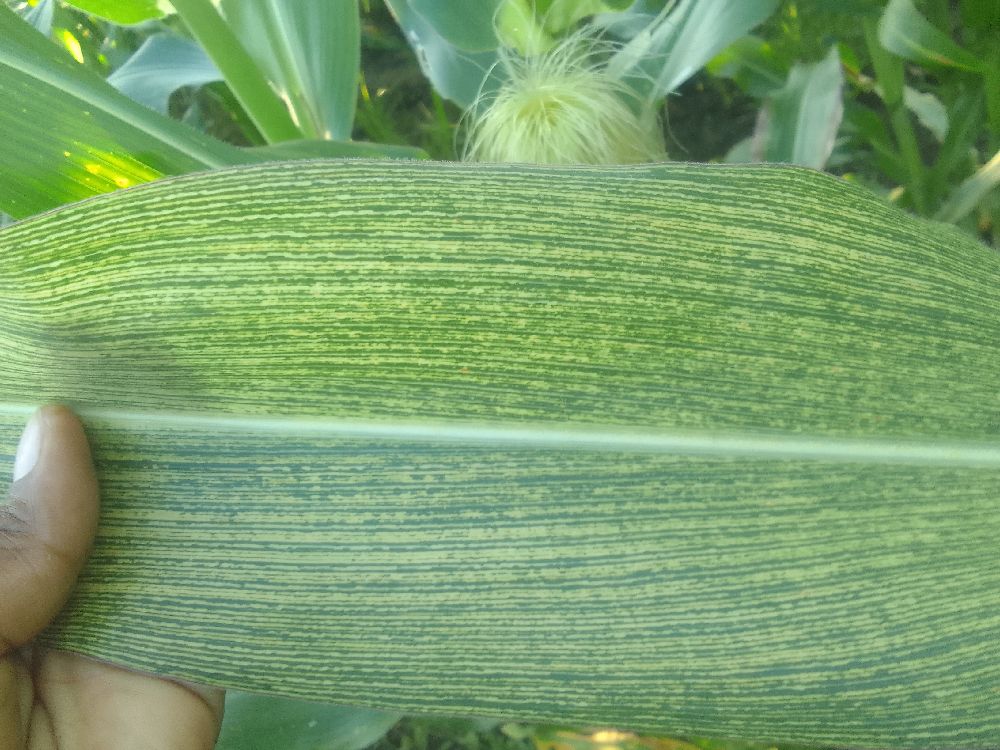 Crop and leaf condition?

maize, maize streak virus
